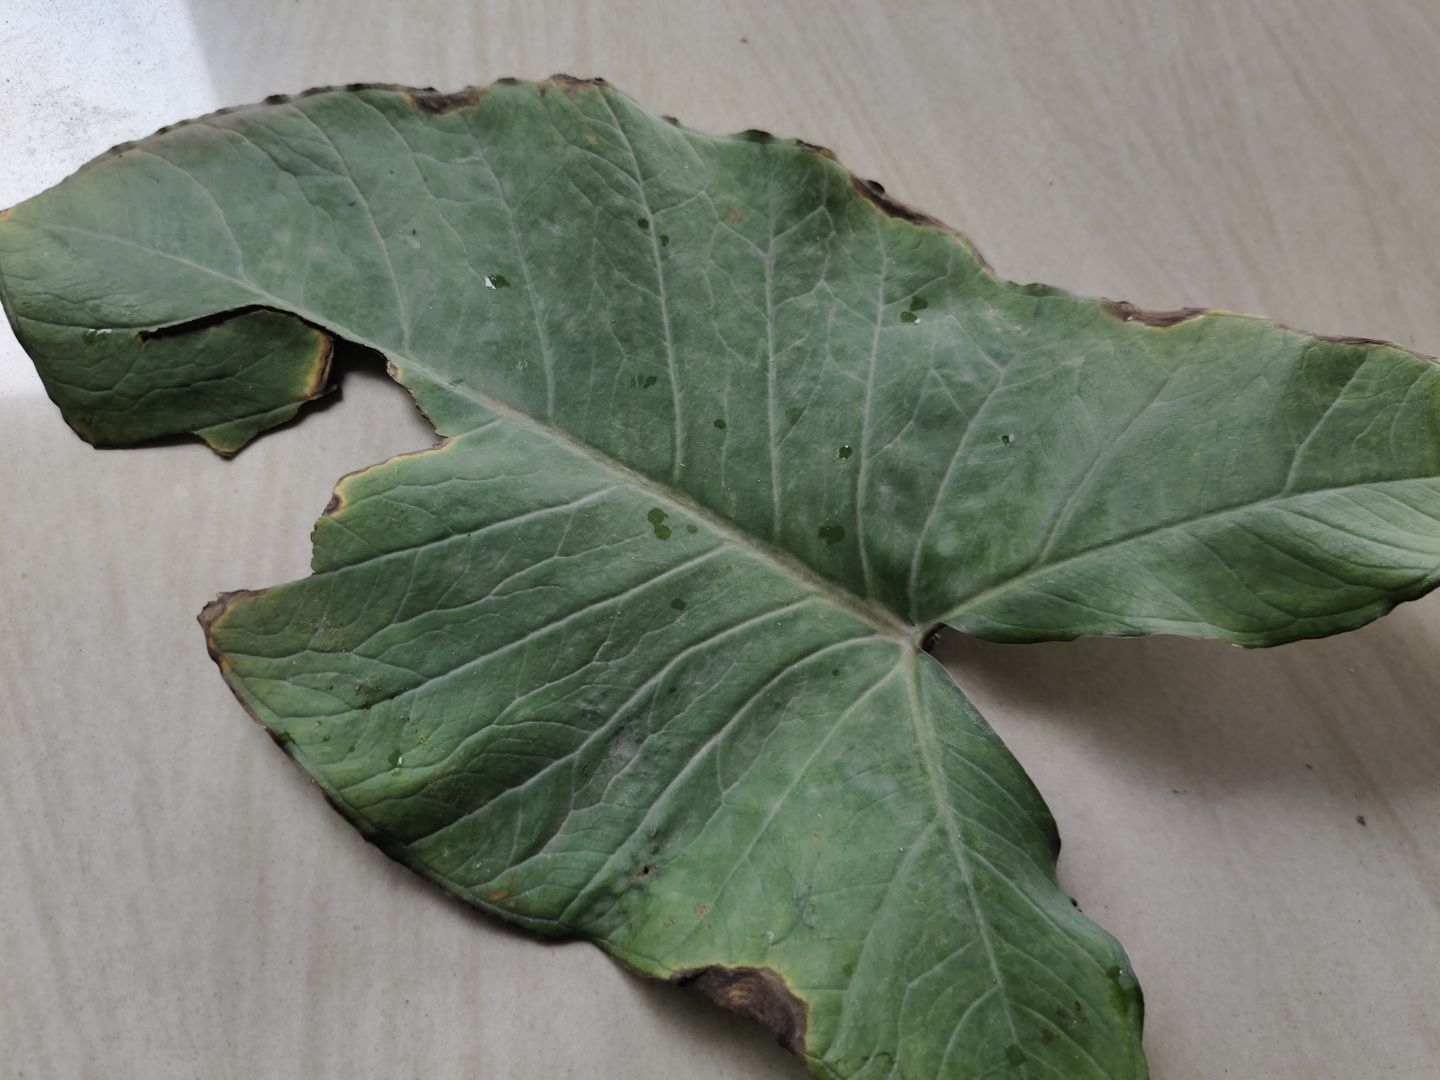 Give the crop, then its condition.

taro, leaf blight
